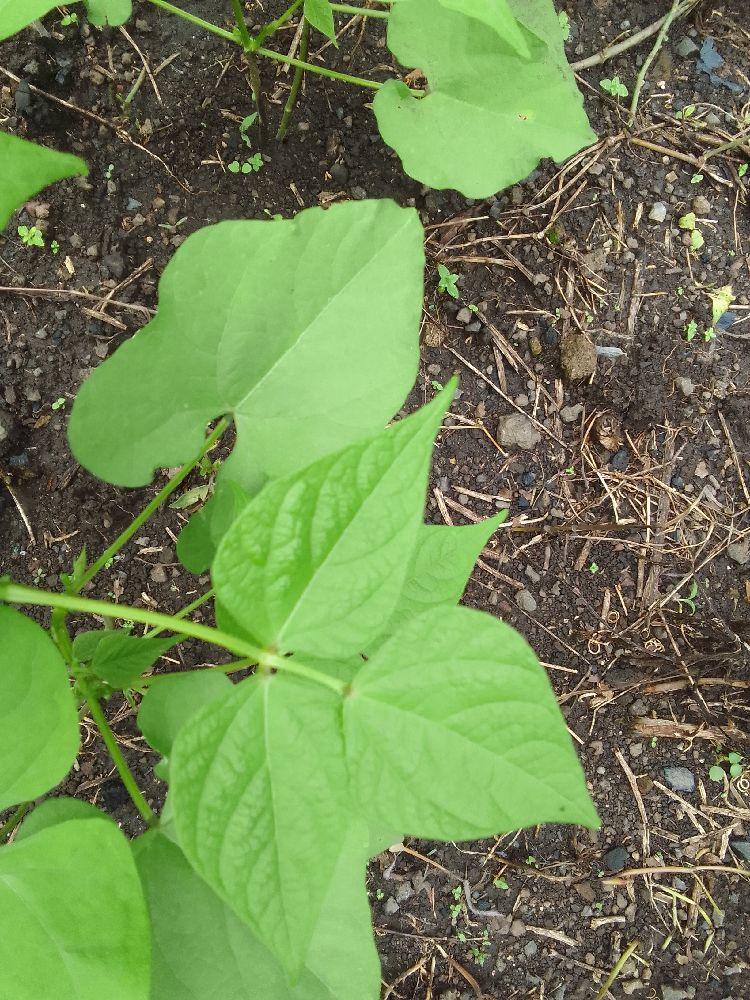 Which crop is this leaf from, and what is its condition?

common bean, healthy
